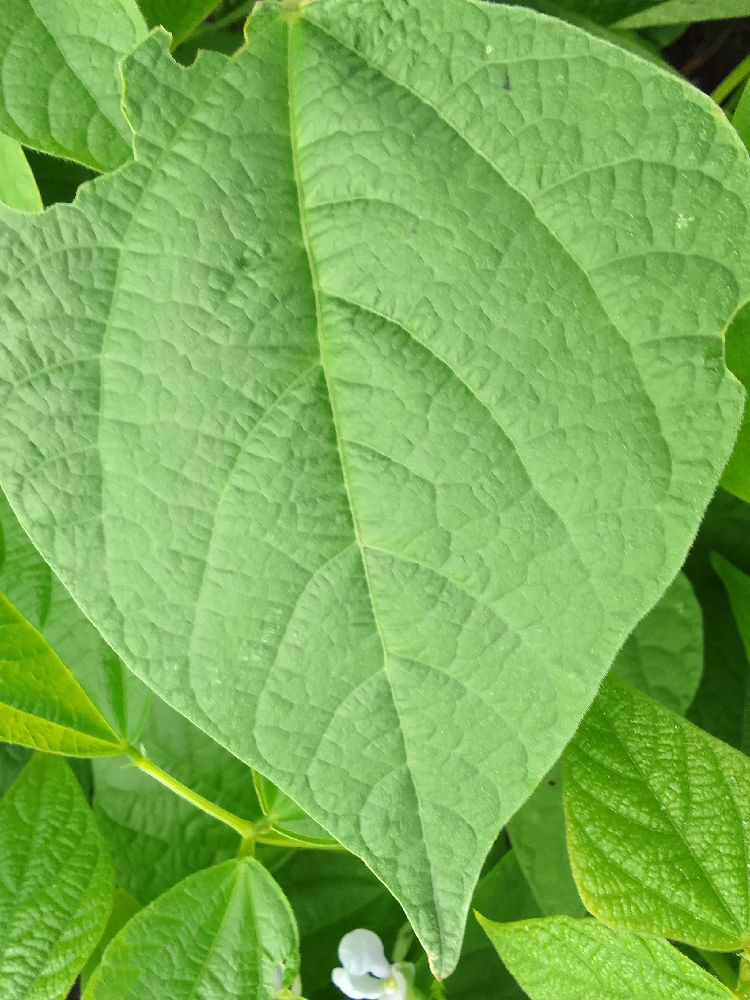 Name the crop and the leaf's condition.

common bean, healthy
